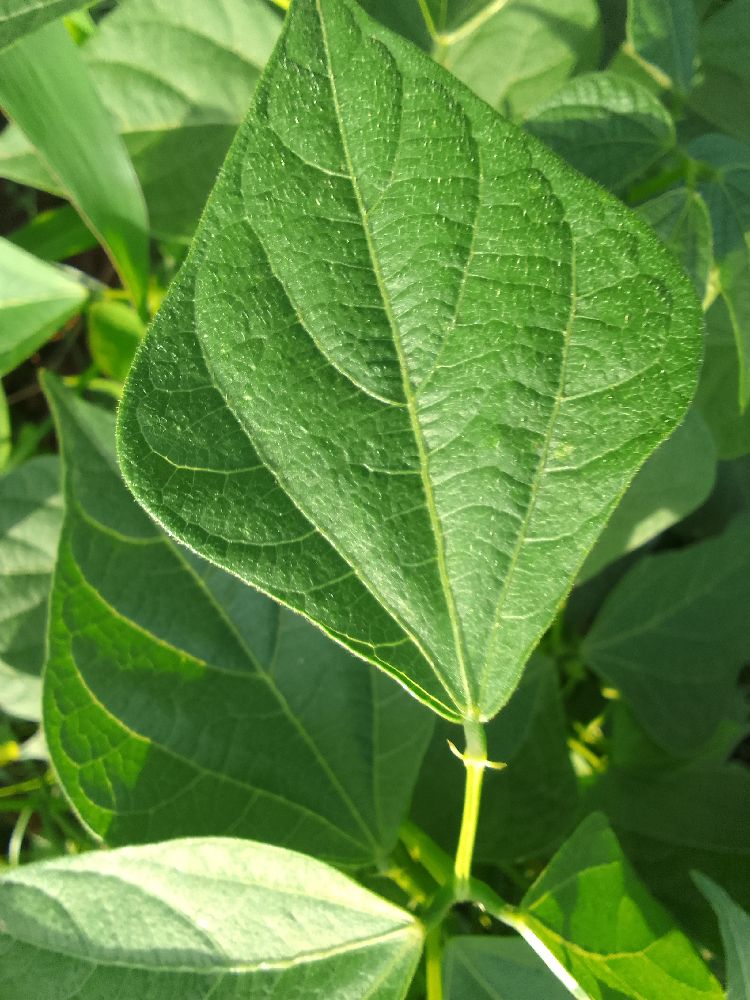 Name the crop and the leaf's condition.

common bean, healthy
